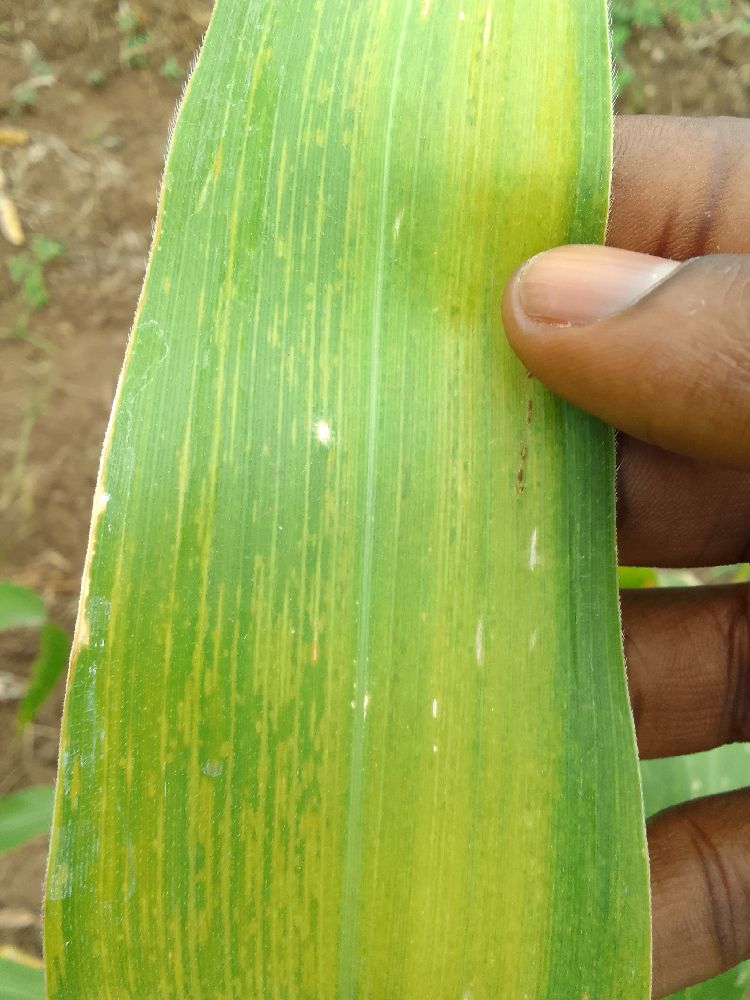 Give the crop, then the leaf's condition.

maize, maize lethal necrosis
